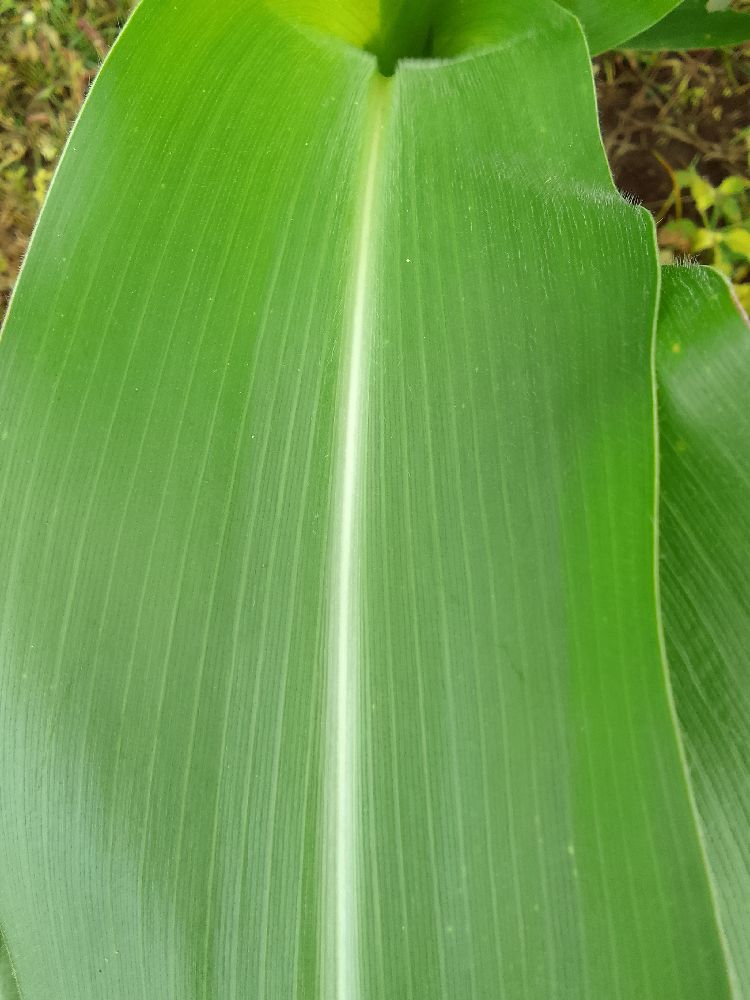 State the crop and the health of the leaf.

maize, healthy
